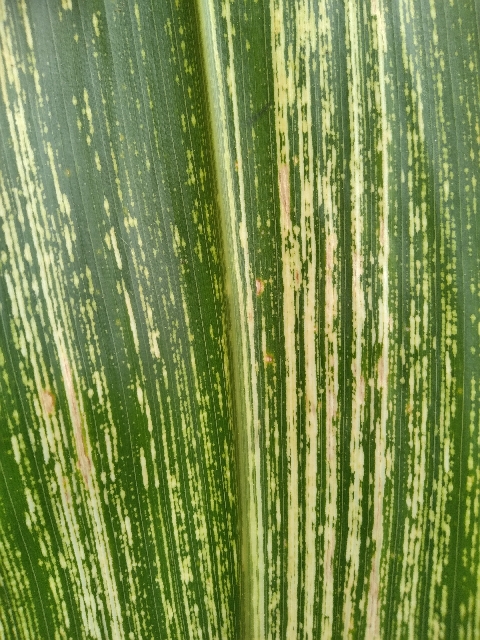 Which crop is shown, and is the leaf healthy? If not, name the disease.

maize, maize streak virus
